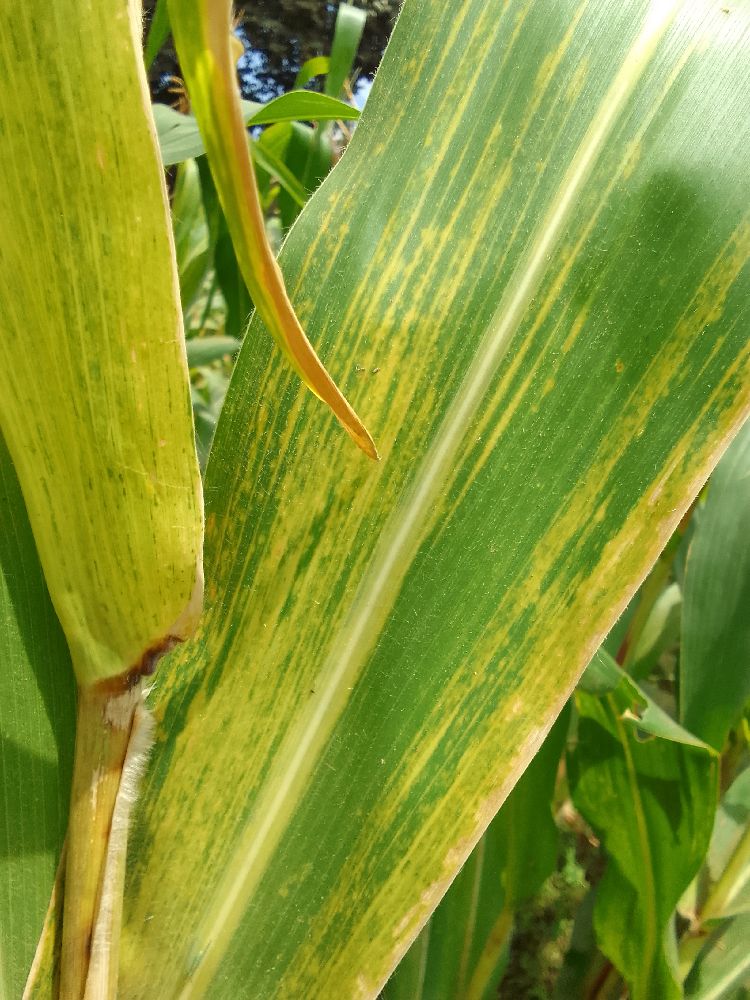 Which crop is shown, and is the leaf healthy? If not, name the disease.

maize, maize lethal necrosis
